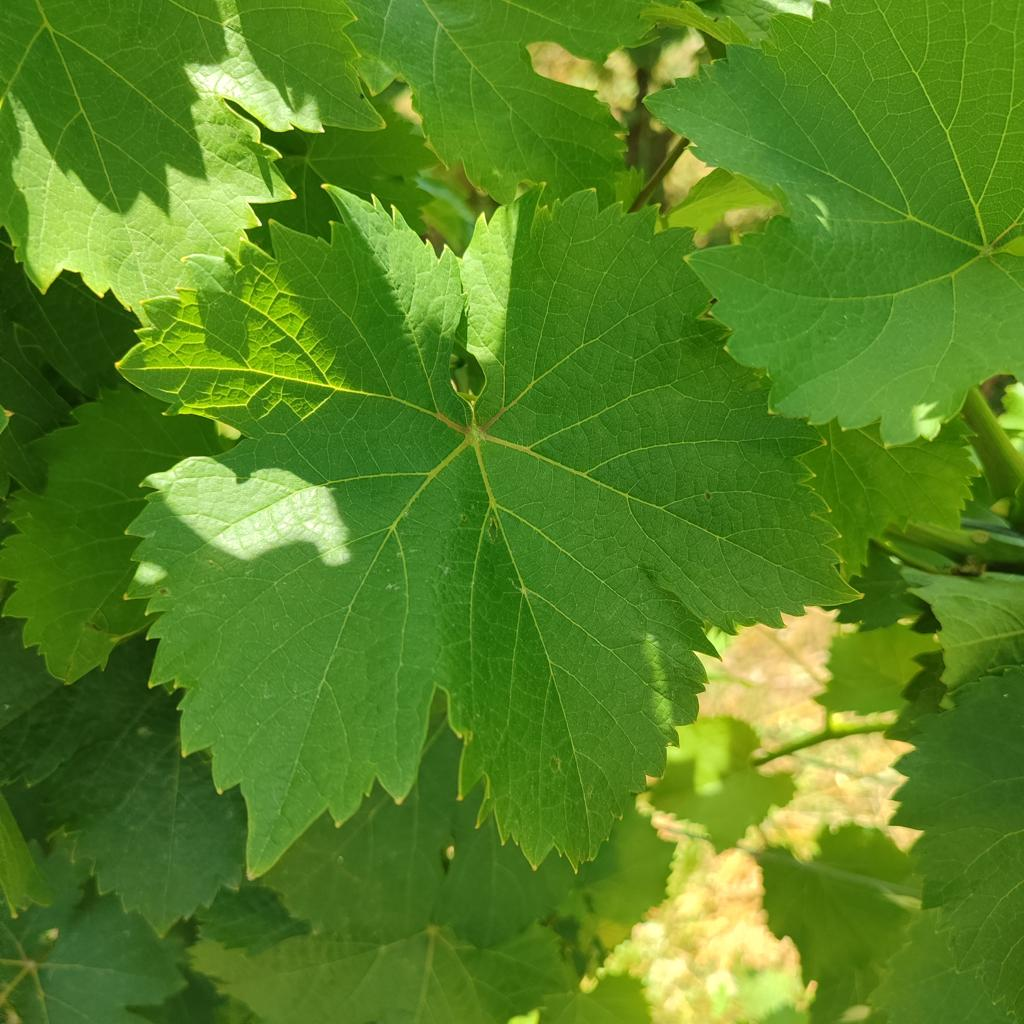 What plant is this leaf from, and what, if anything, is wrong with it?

grapevine, healthy
